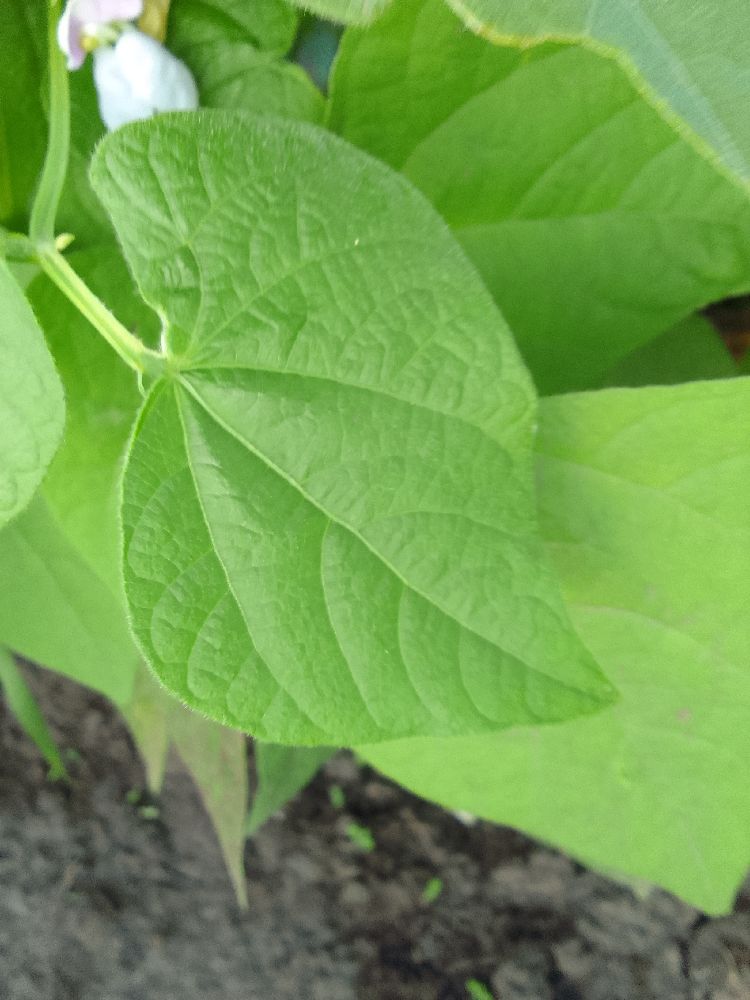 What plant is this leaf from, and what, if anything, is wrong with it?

common bean, healthy
